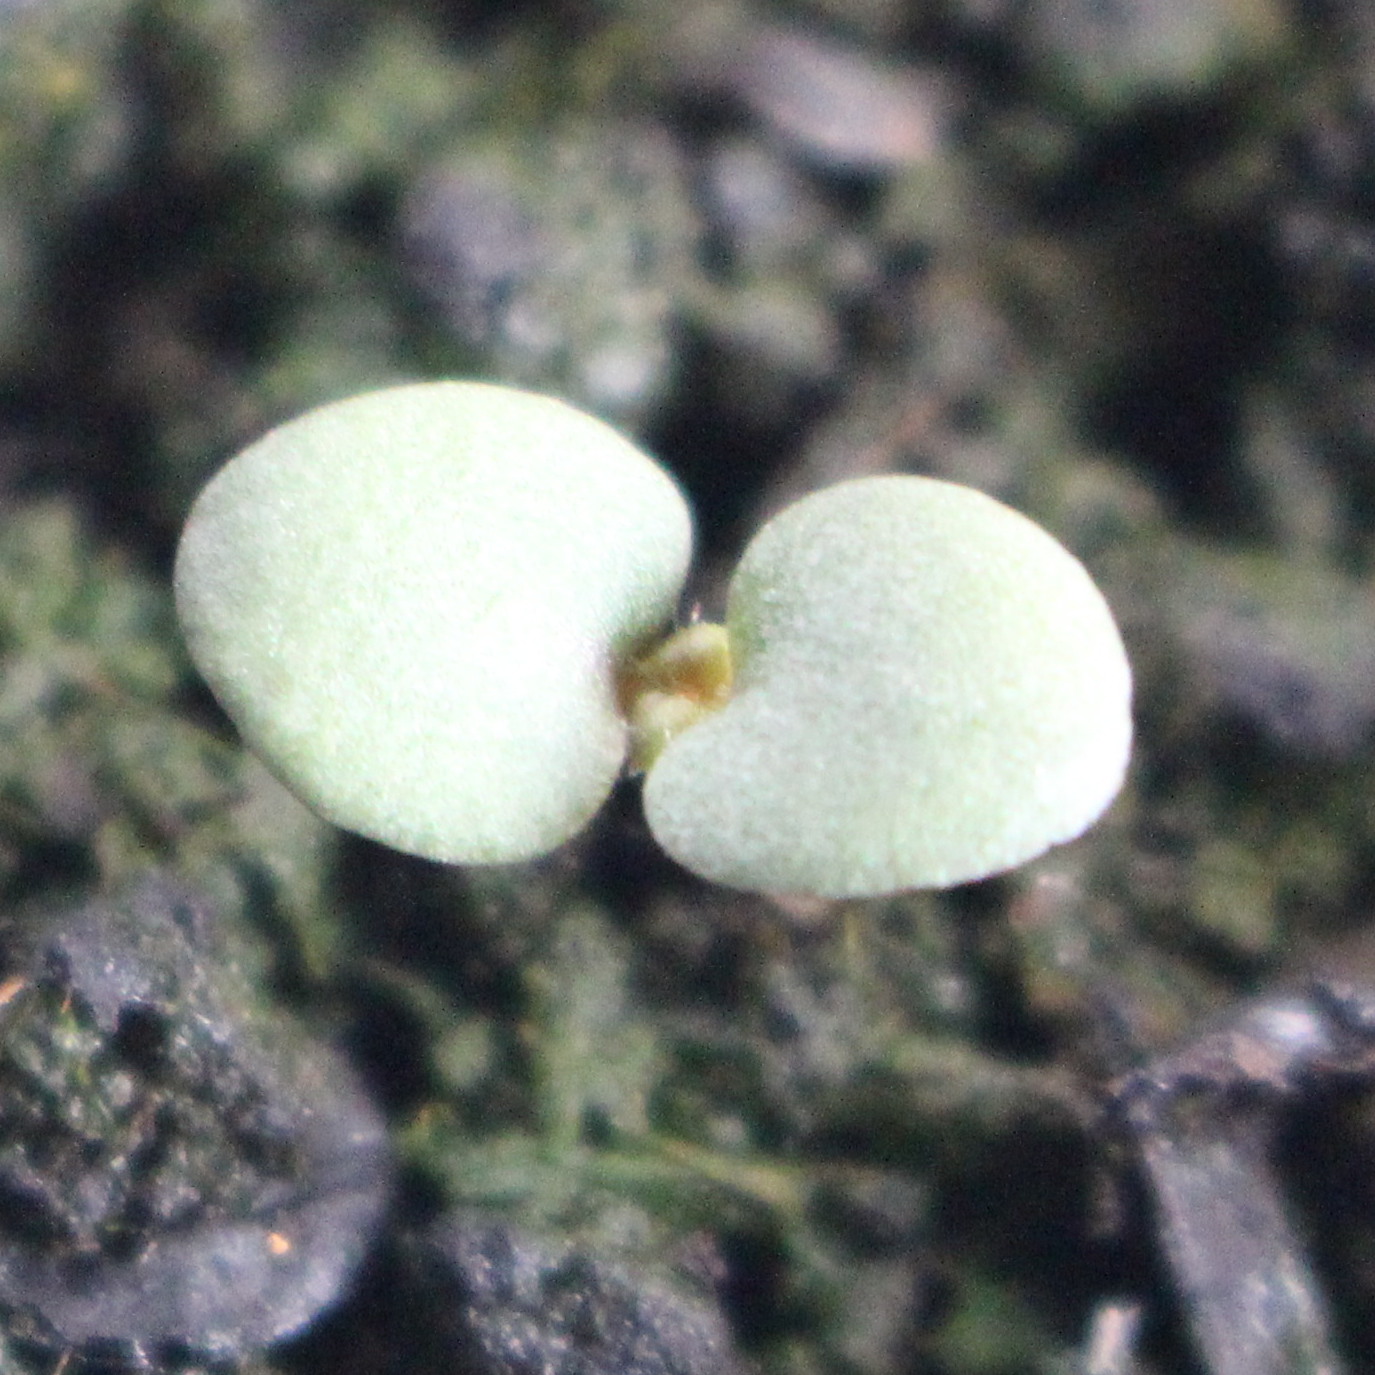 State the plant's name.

Veronica persica
